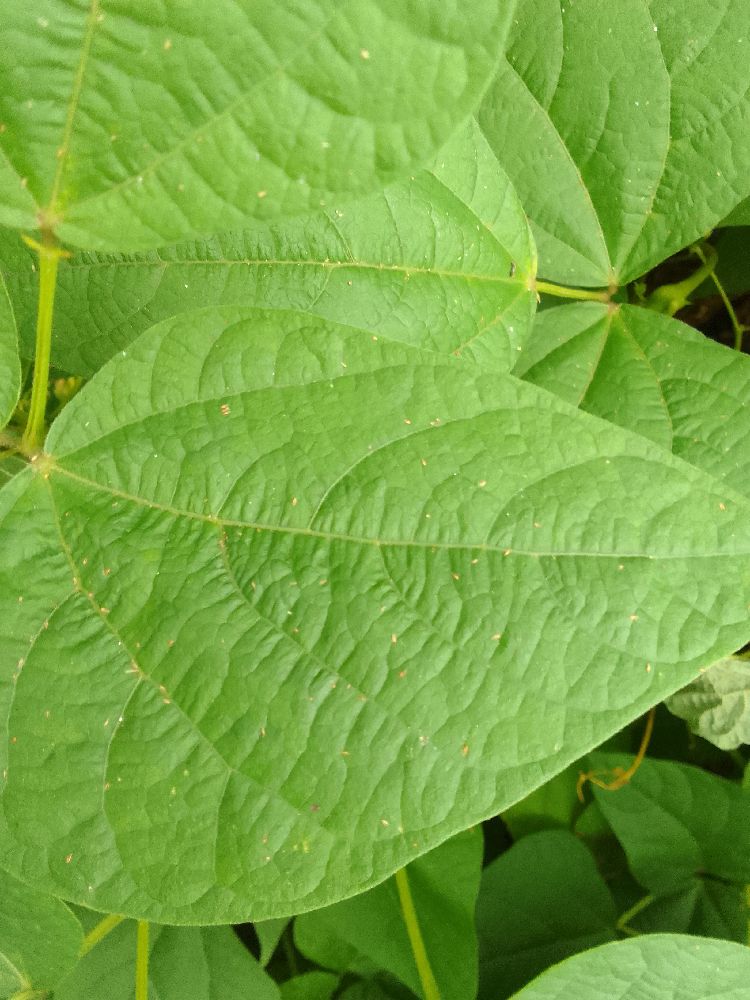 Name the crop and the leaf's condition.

common bean, healthy
